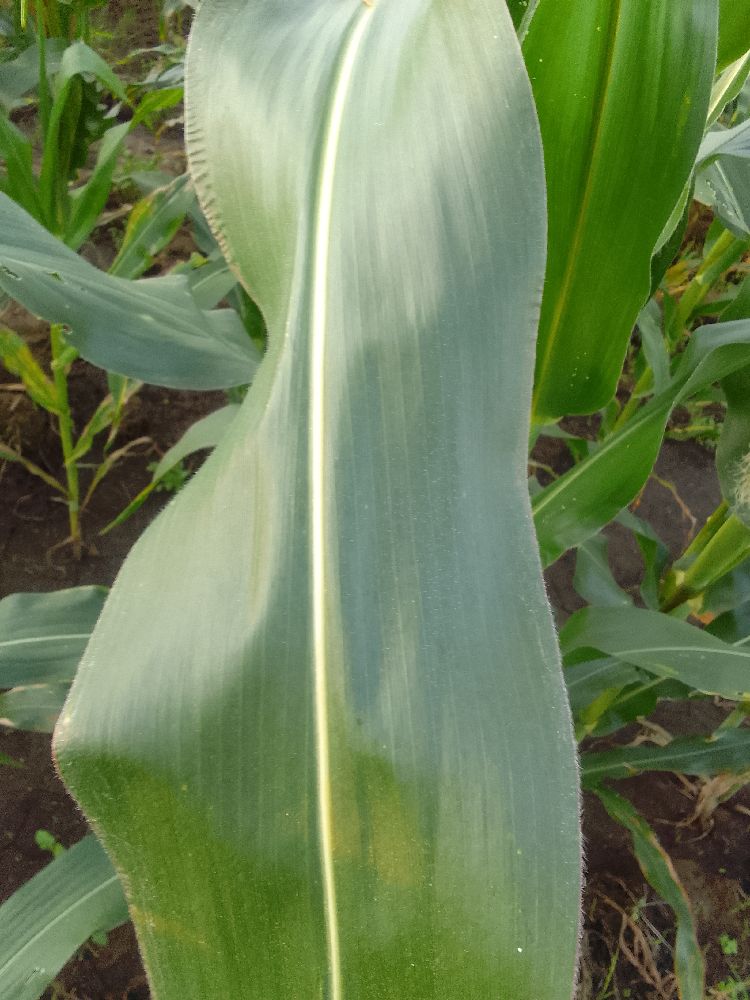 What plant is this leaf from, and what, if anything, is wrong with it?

maize, healthy
